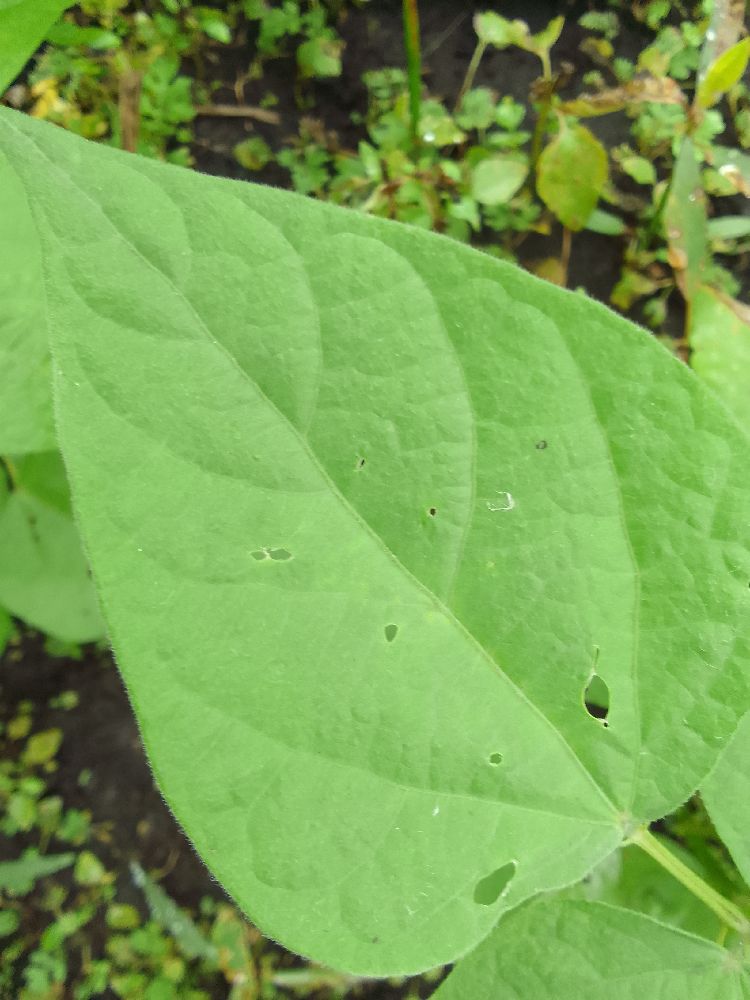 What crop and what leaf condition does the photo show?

common bean, healthy
